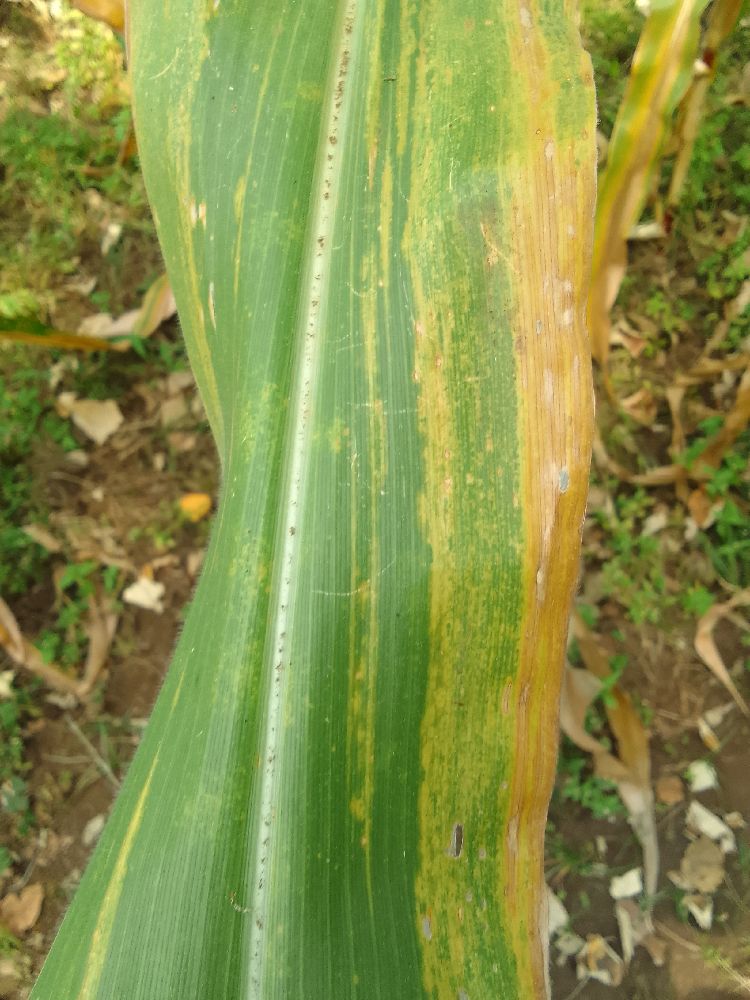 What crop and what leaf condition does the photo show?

maize, maize lethal necrosis
